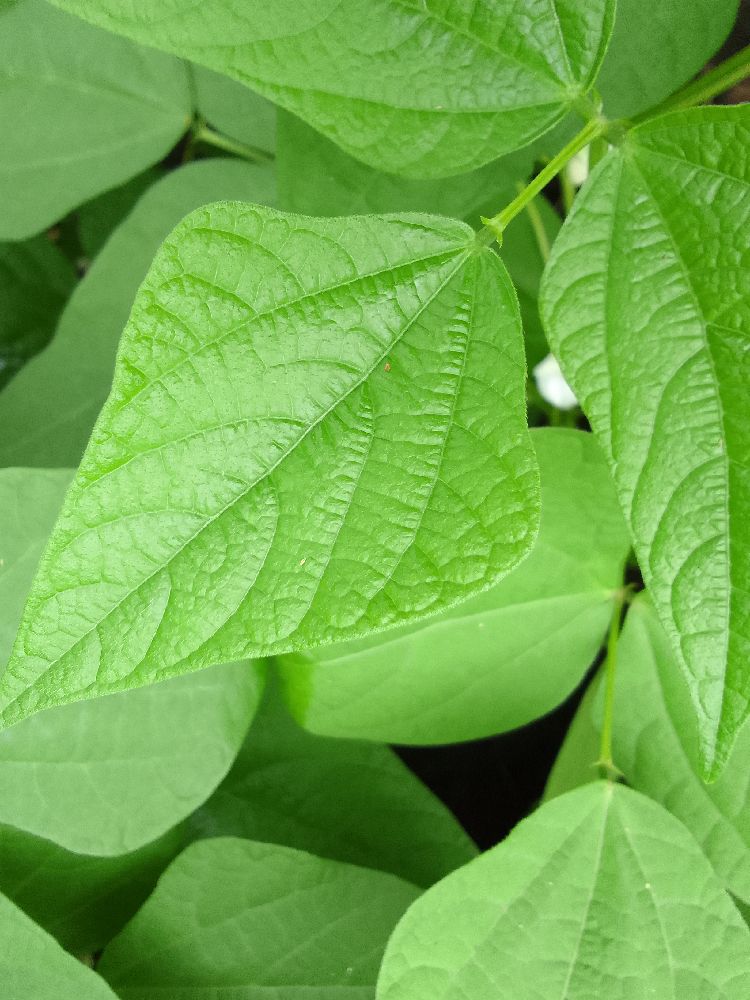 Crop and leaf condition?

common bean, healthy
